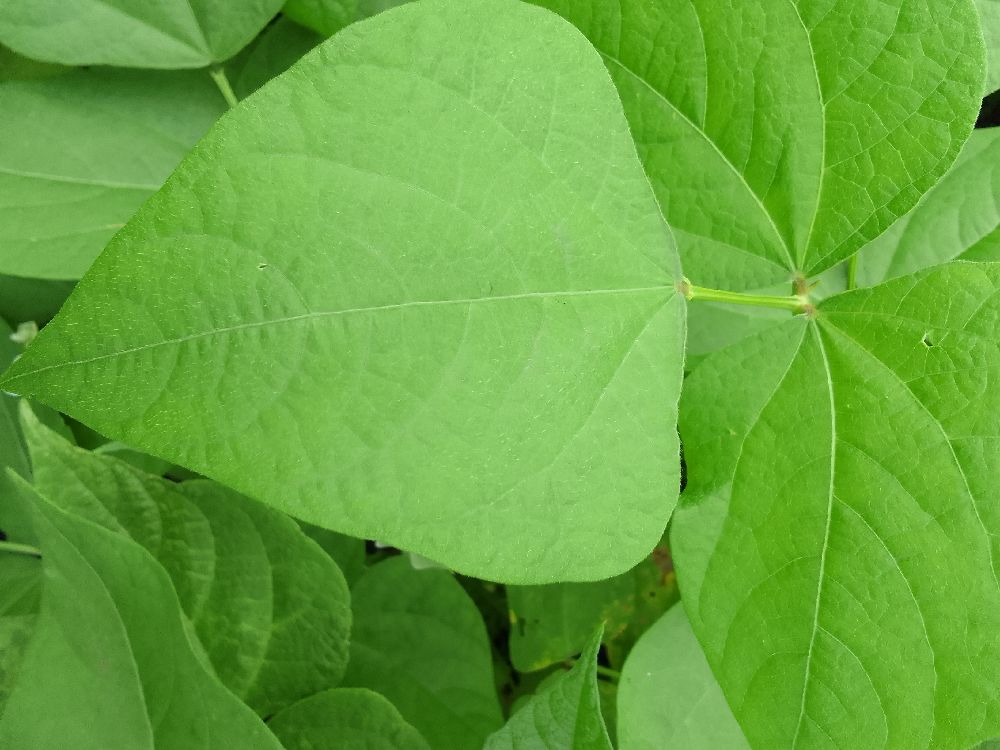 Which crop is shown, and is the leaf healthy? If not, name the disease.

common bean, healthy
